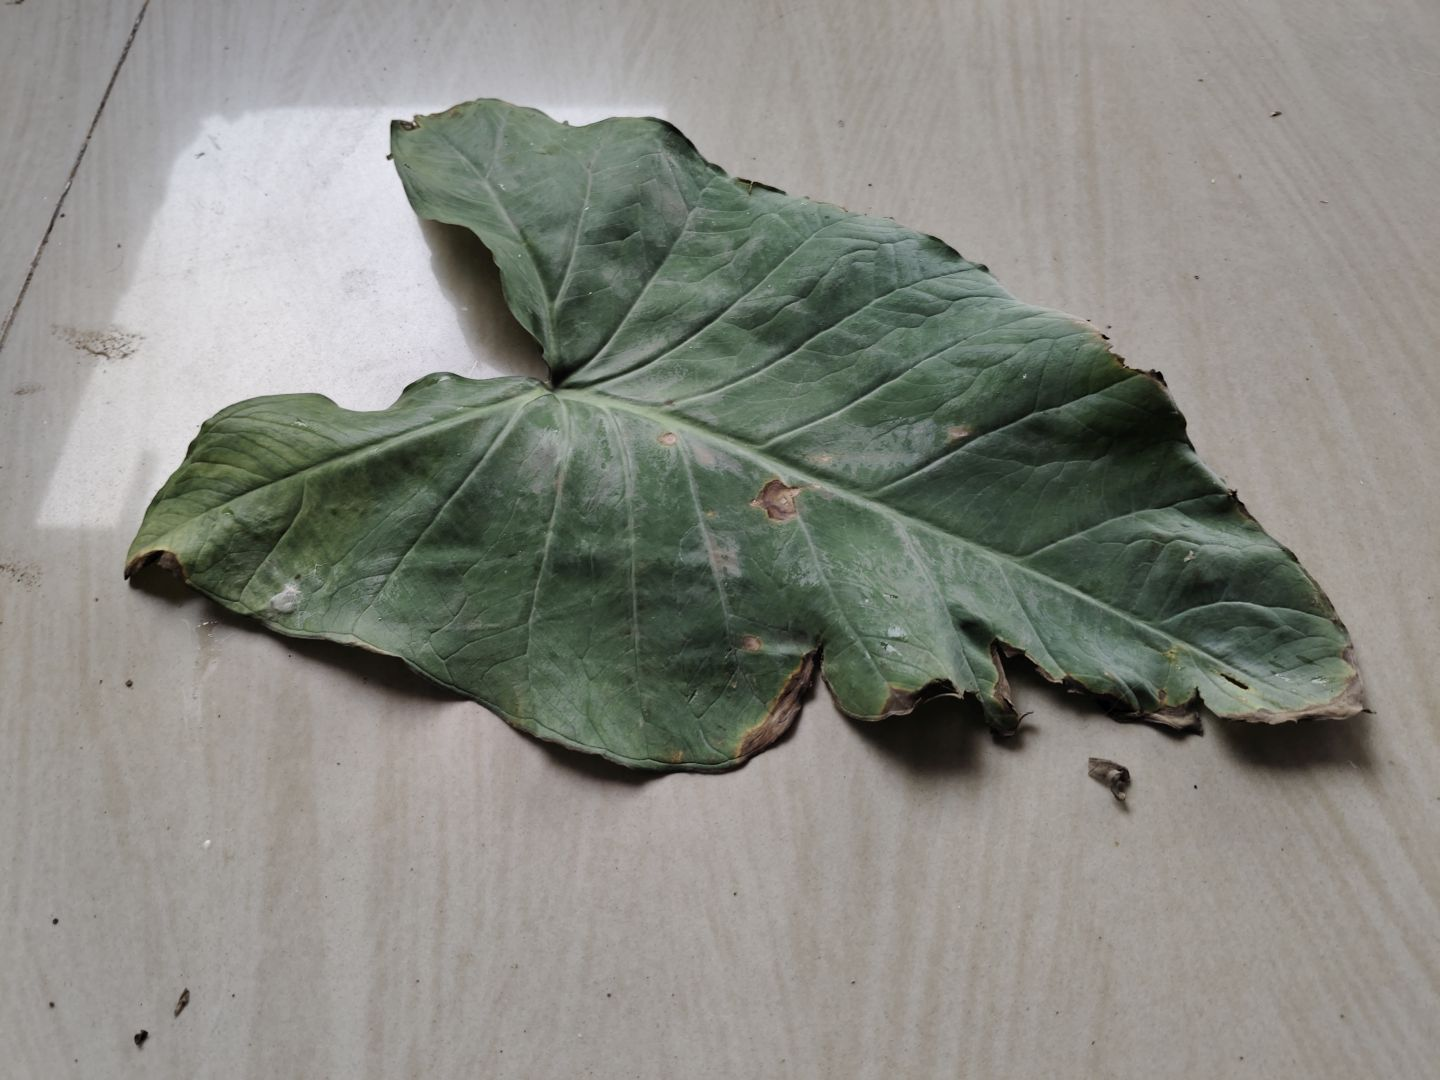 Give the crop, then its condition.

taro, leaf blight
